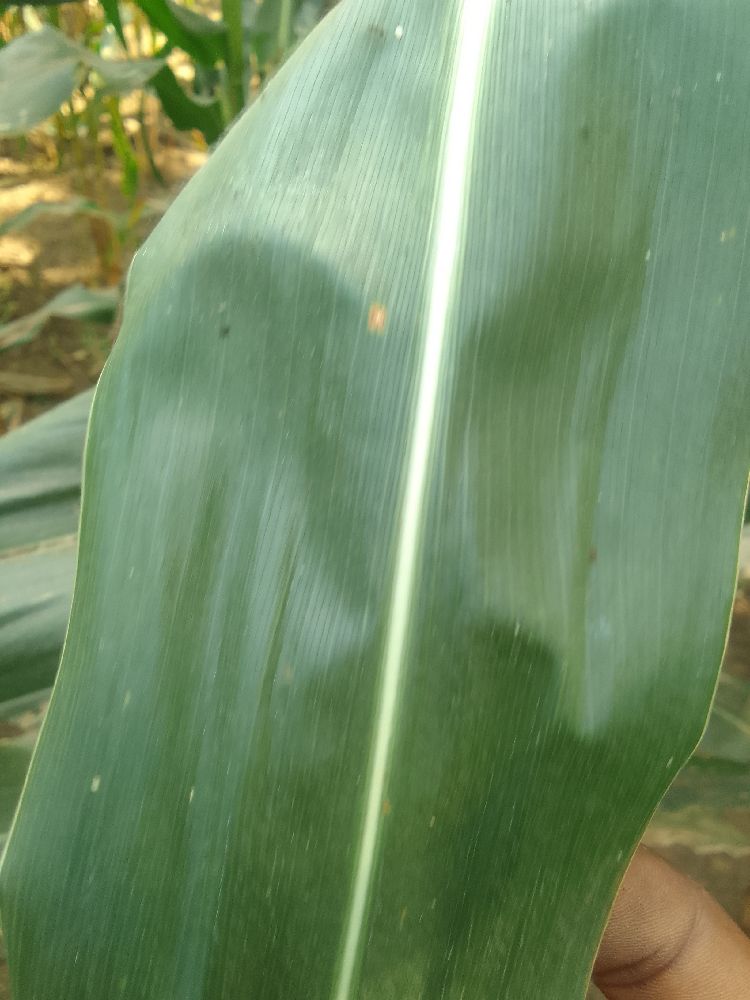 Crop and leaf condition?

maize, healthy
